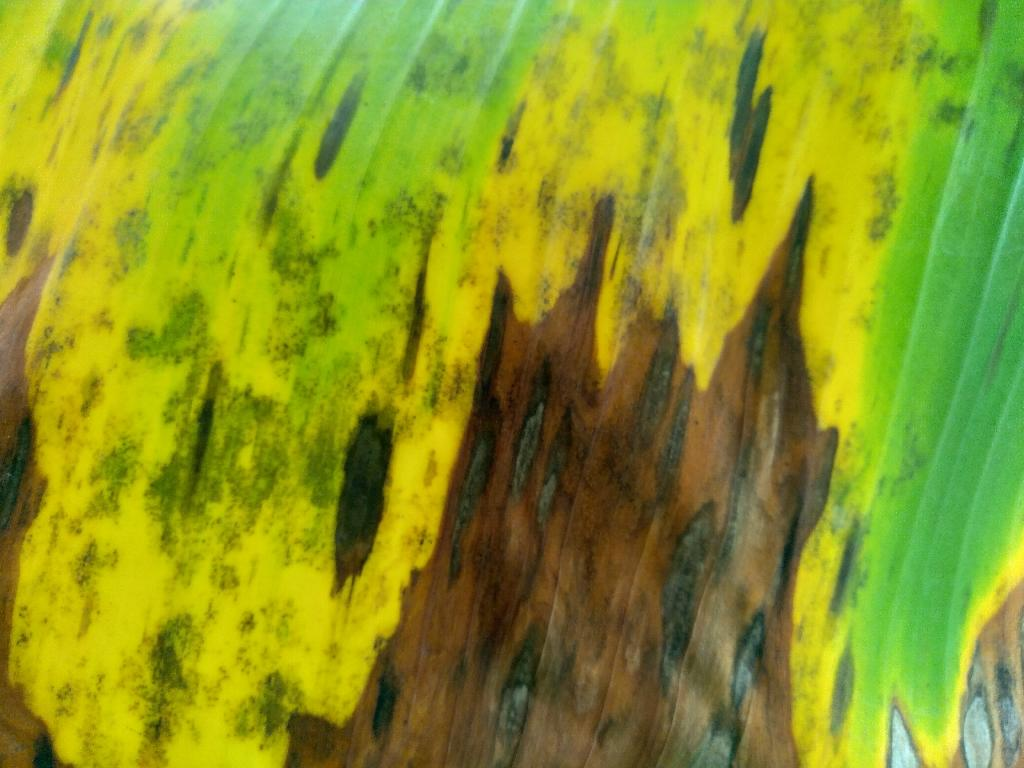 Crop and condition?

banana, black sigatoka
